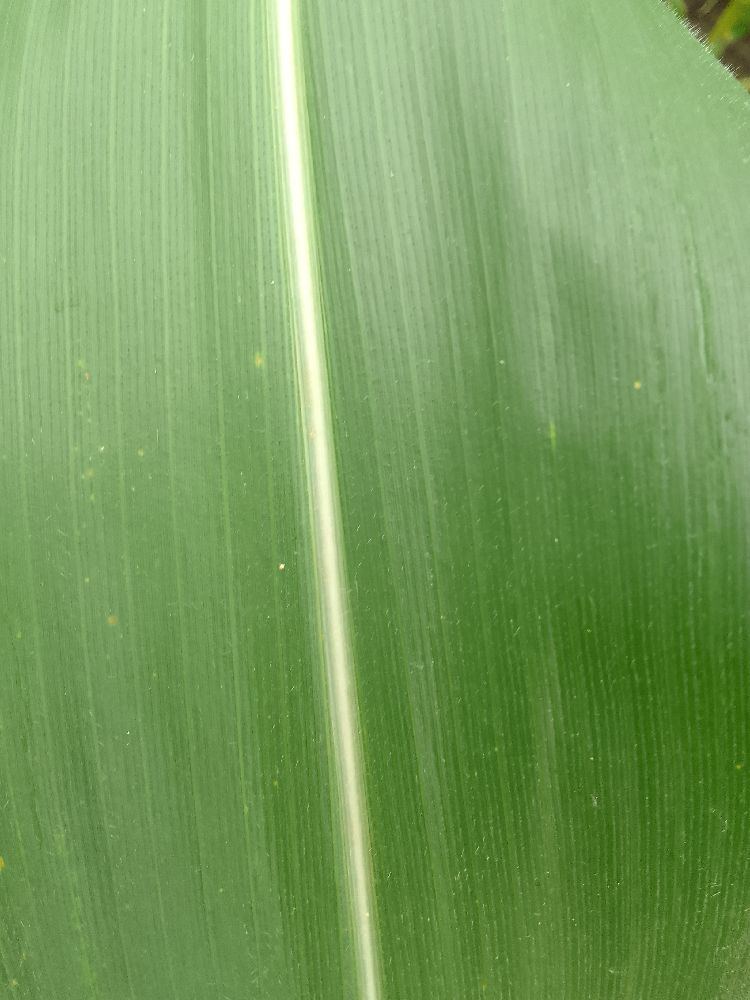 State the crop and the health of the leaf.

maize, healthy
